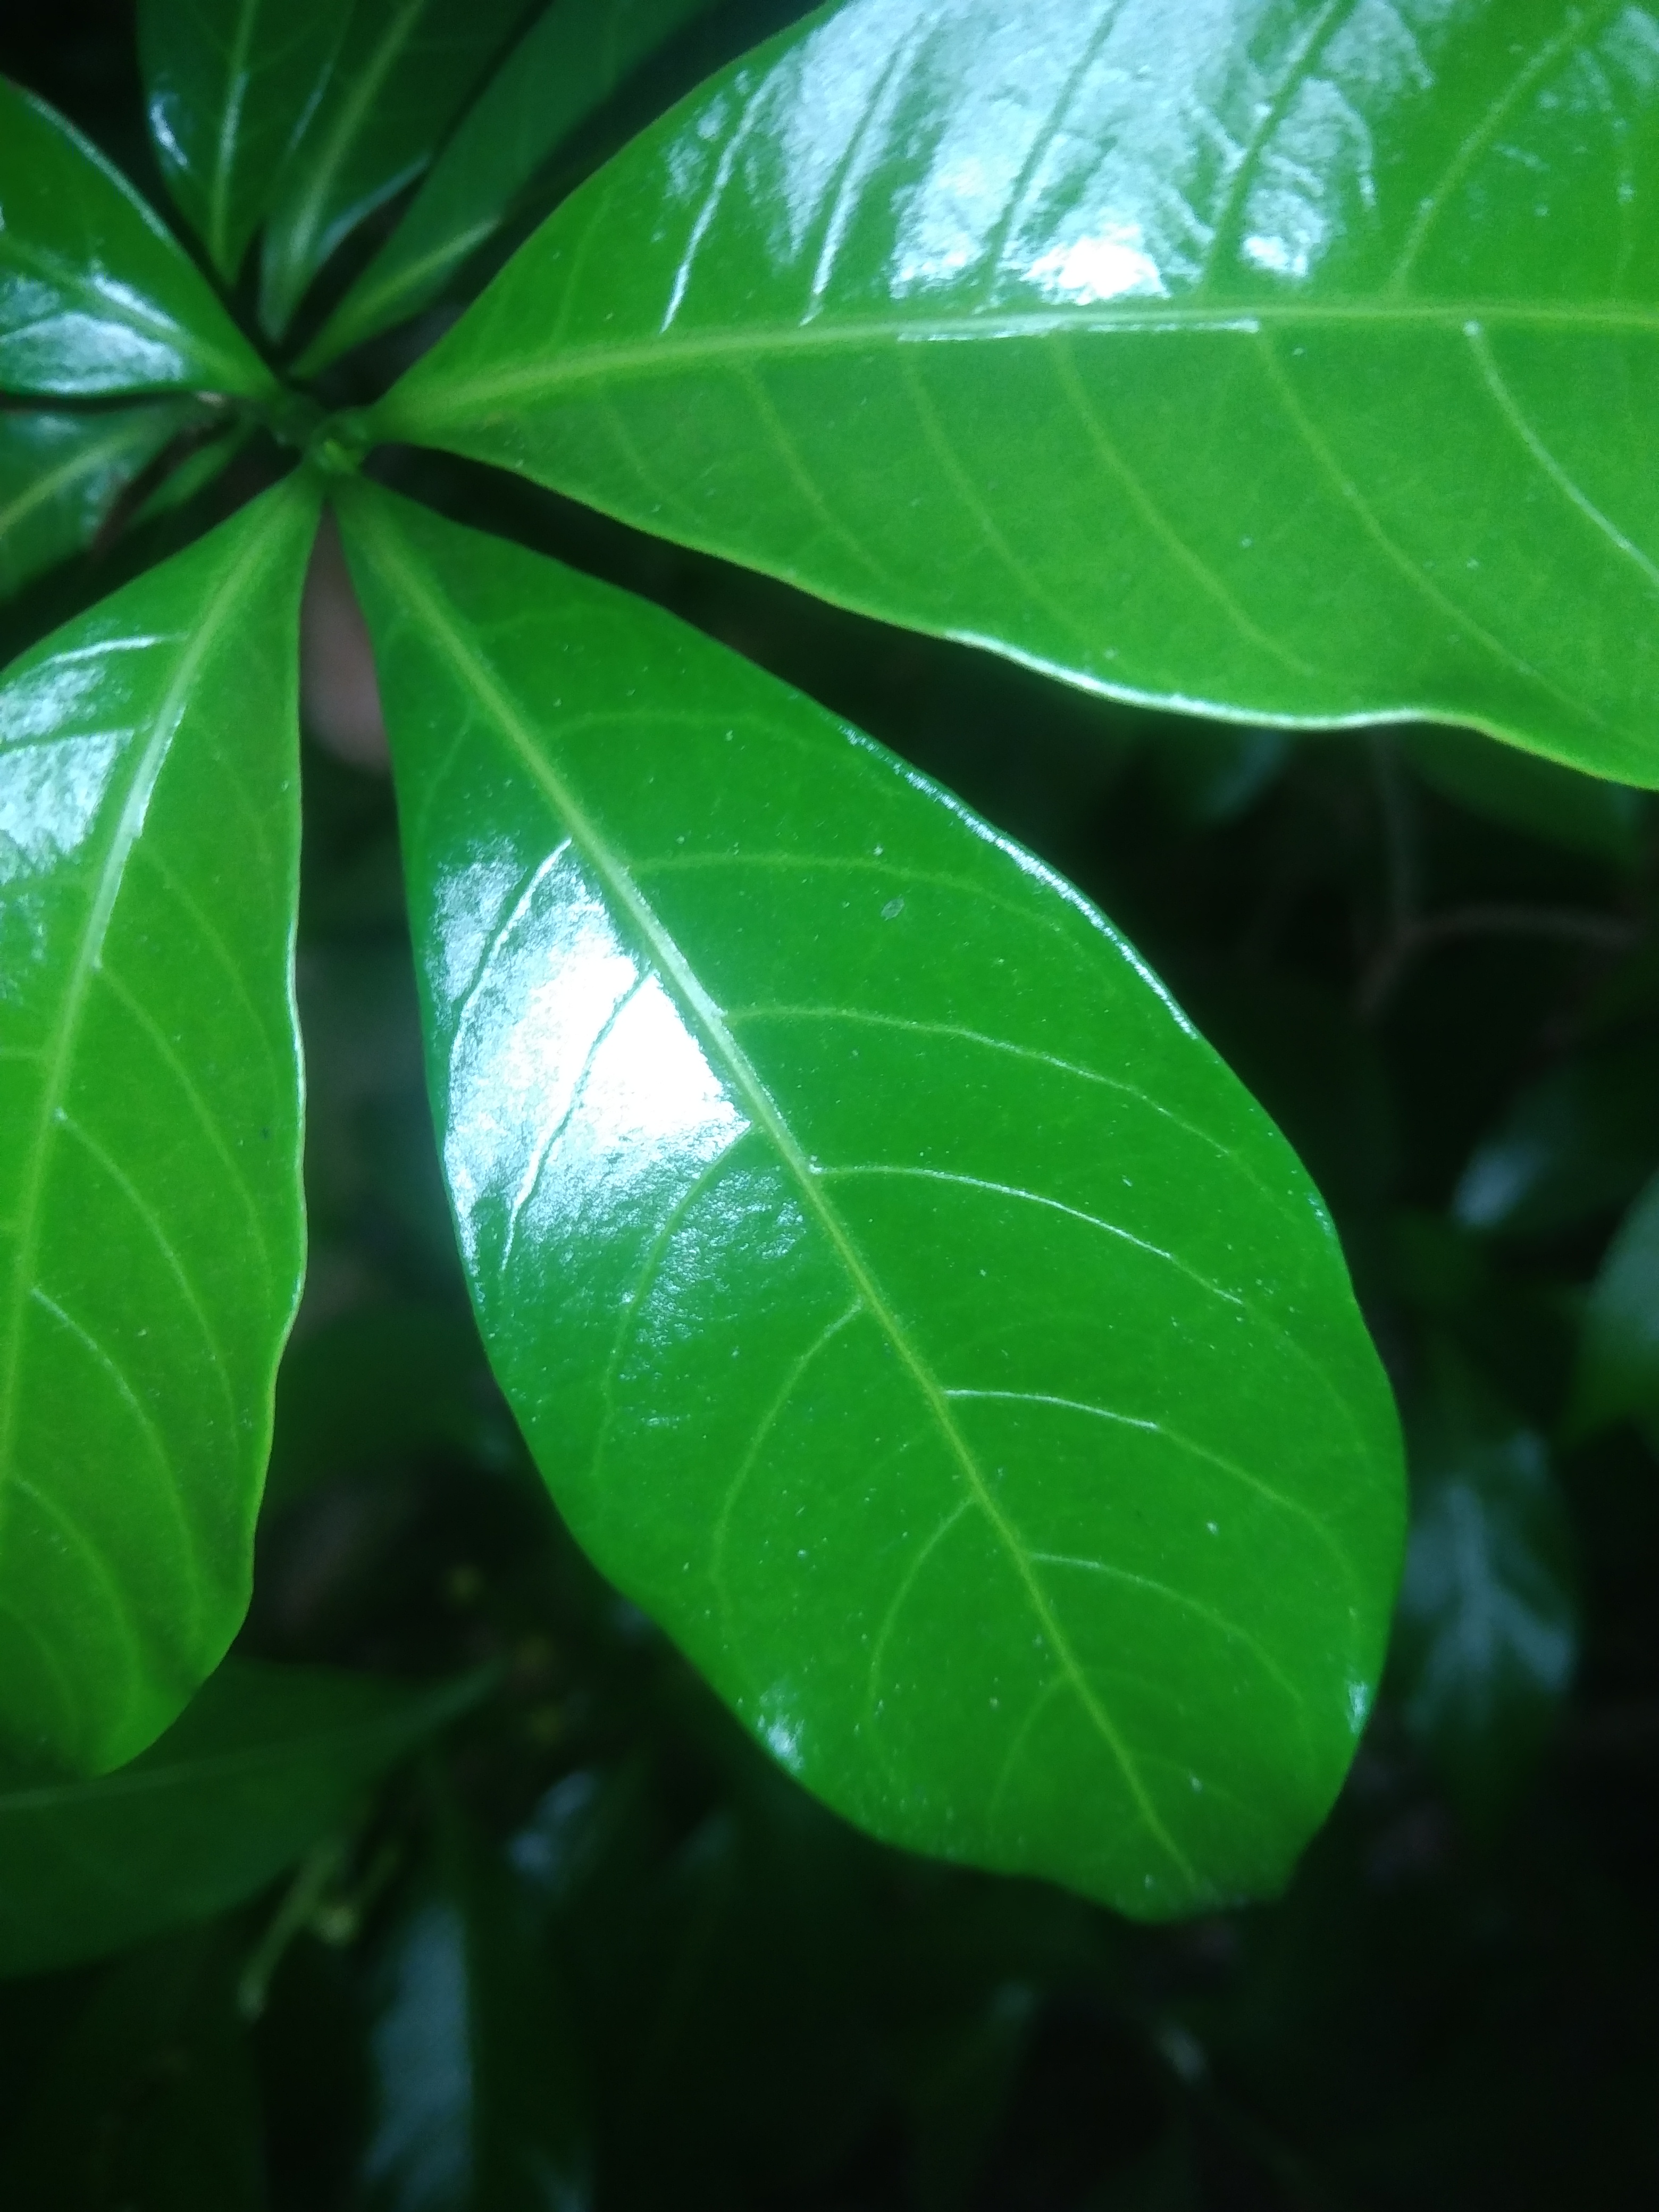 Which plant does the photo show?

togor
